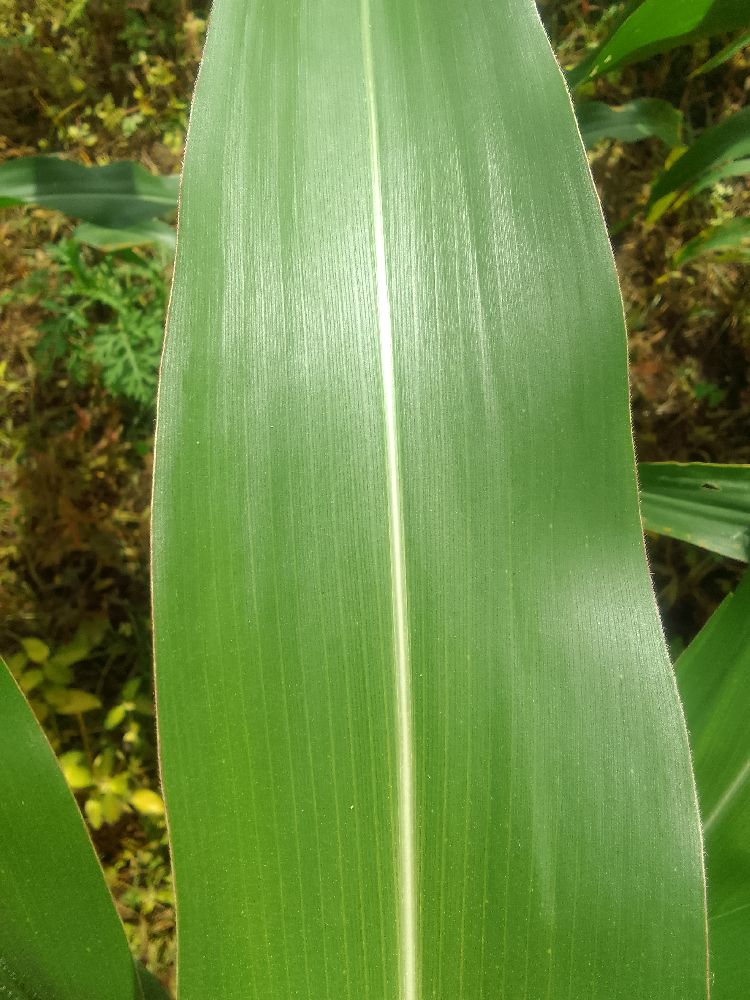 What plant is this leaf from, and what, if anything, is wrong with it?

maize, healthy
